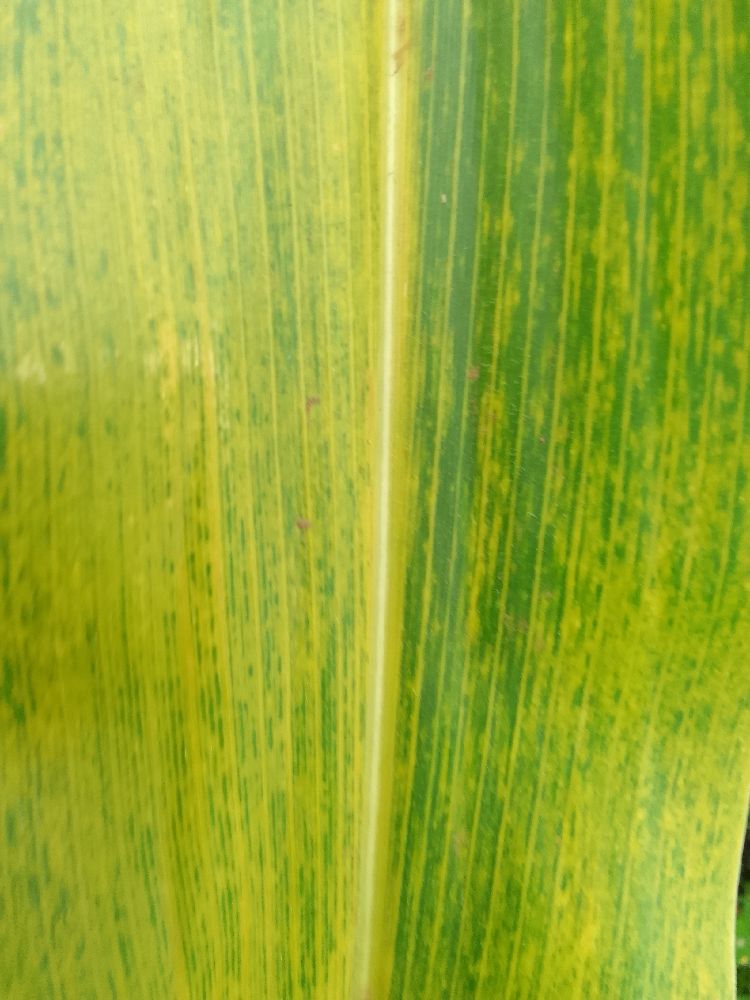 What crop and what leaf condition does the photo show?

maize, maize lethal necrosis
